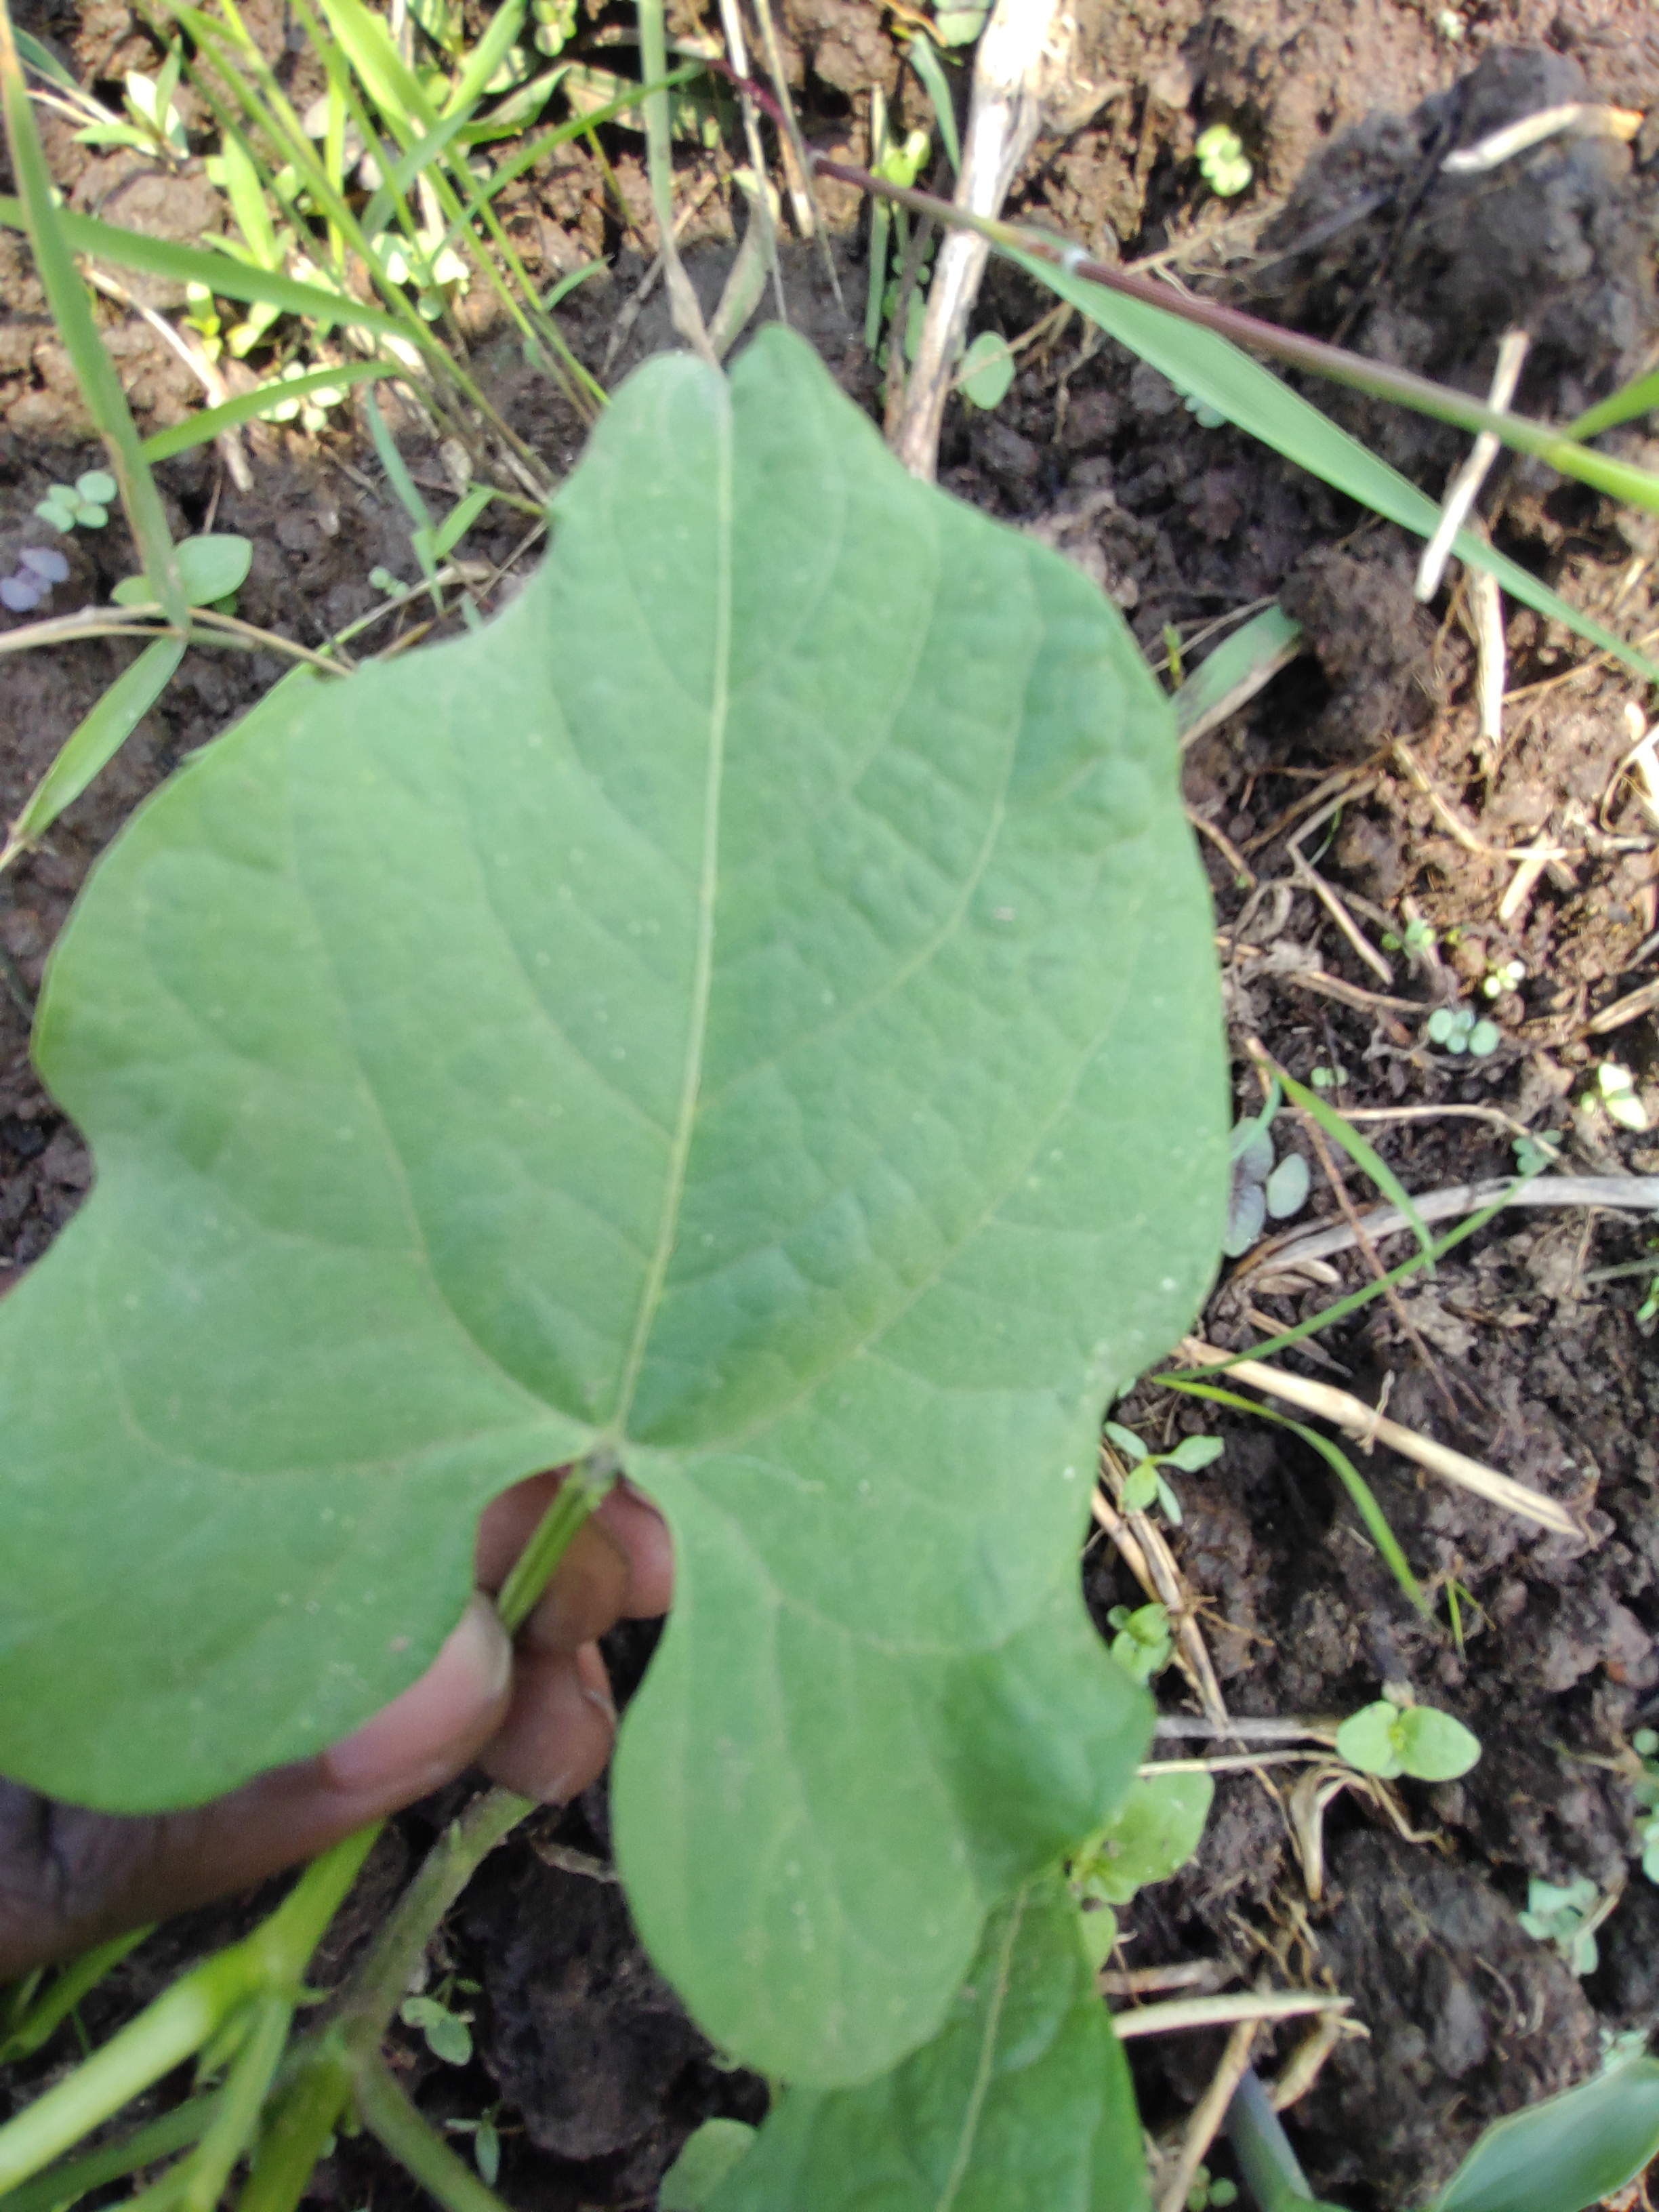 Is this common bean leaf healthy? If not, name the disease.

healthy
